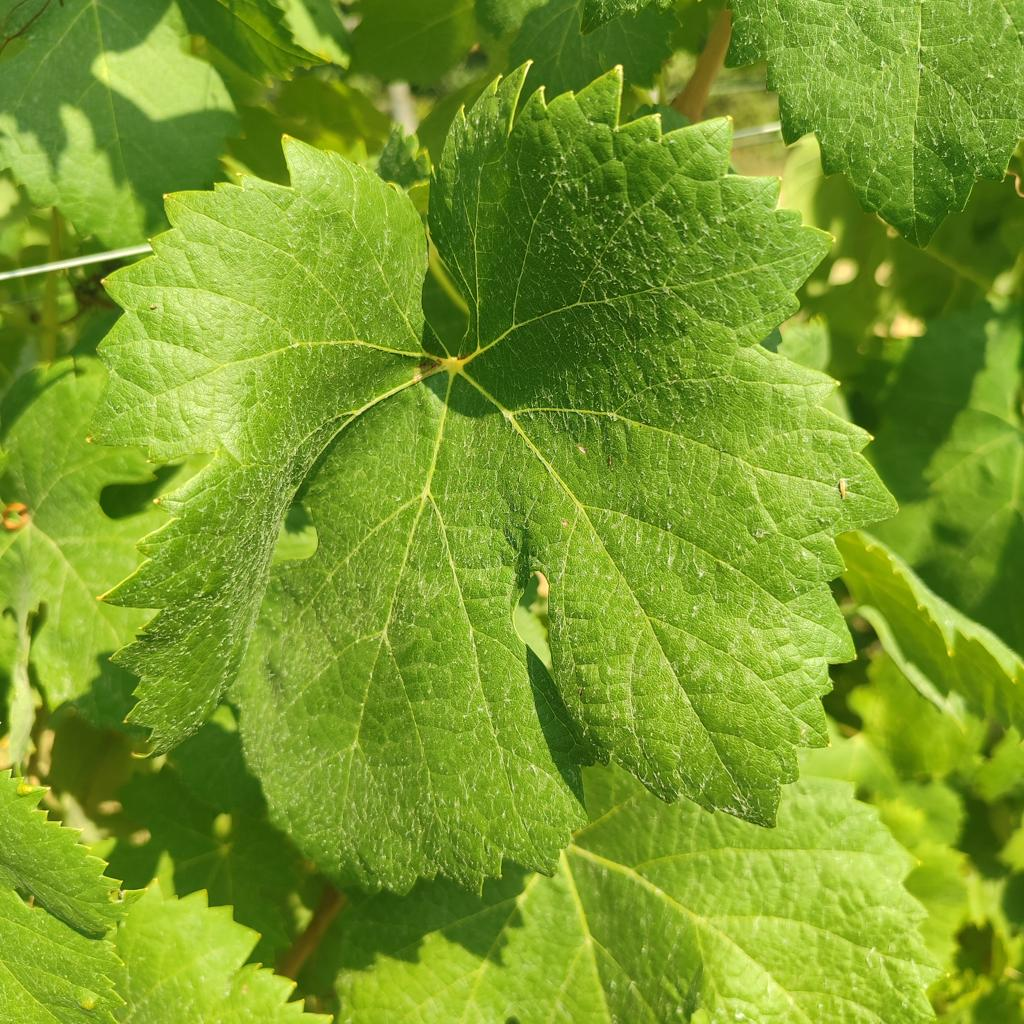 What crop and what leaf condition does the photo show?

grapevine, healthy
